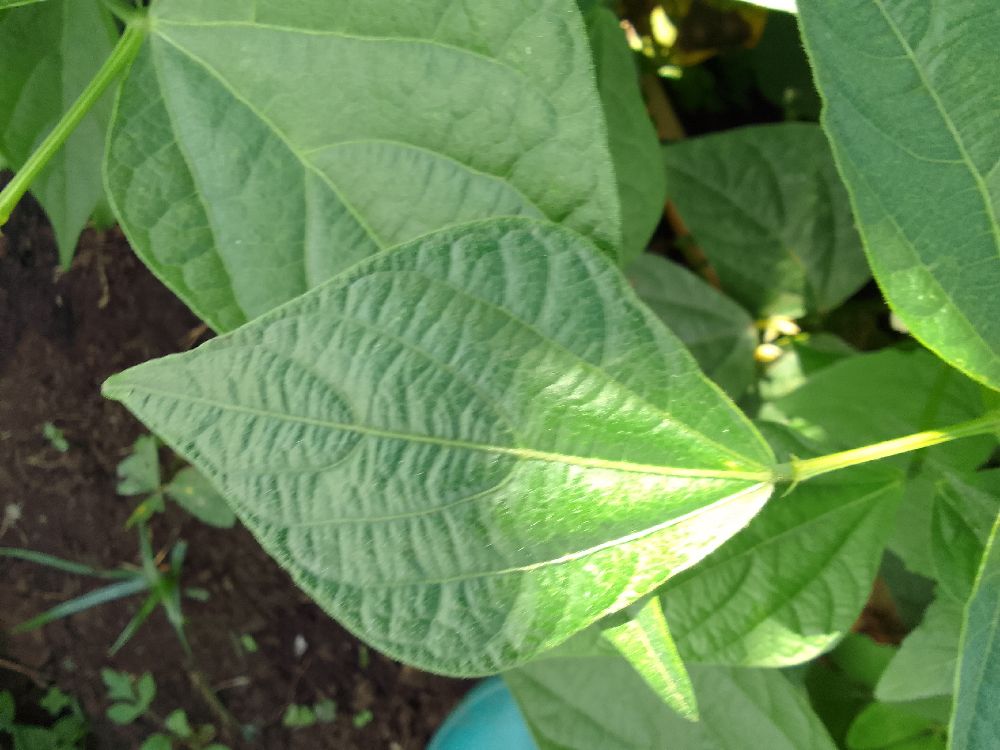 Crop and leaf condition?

common bean, healthy
